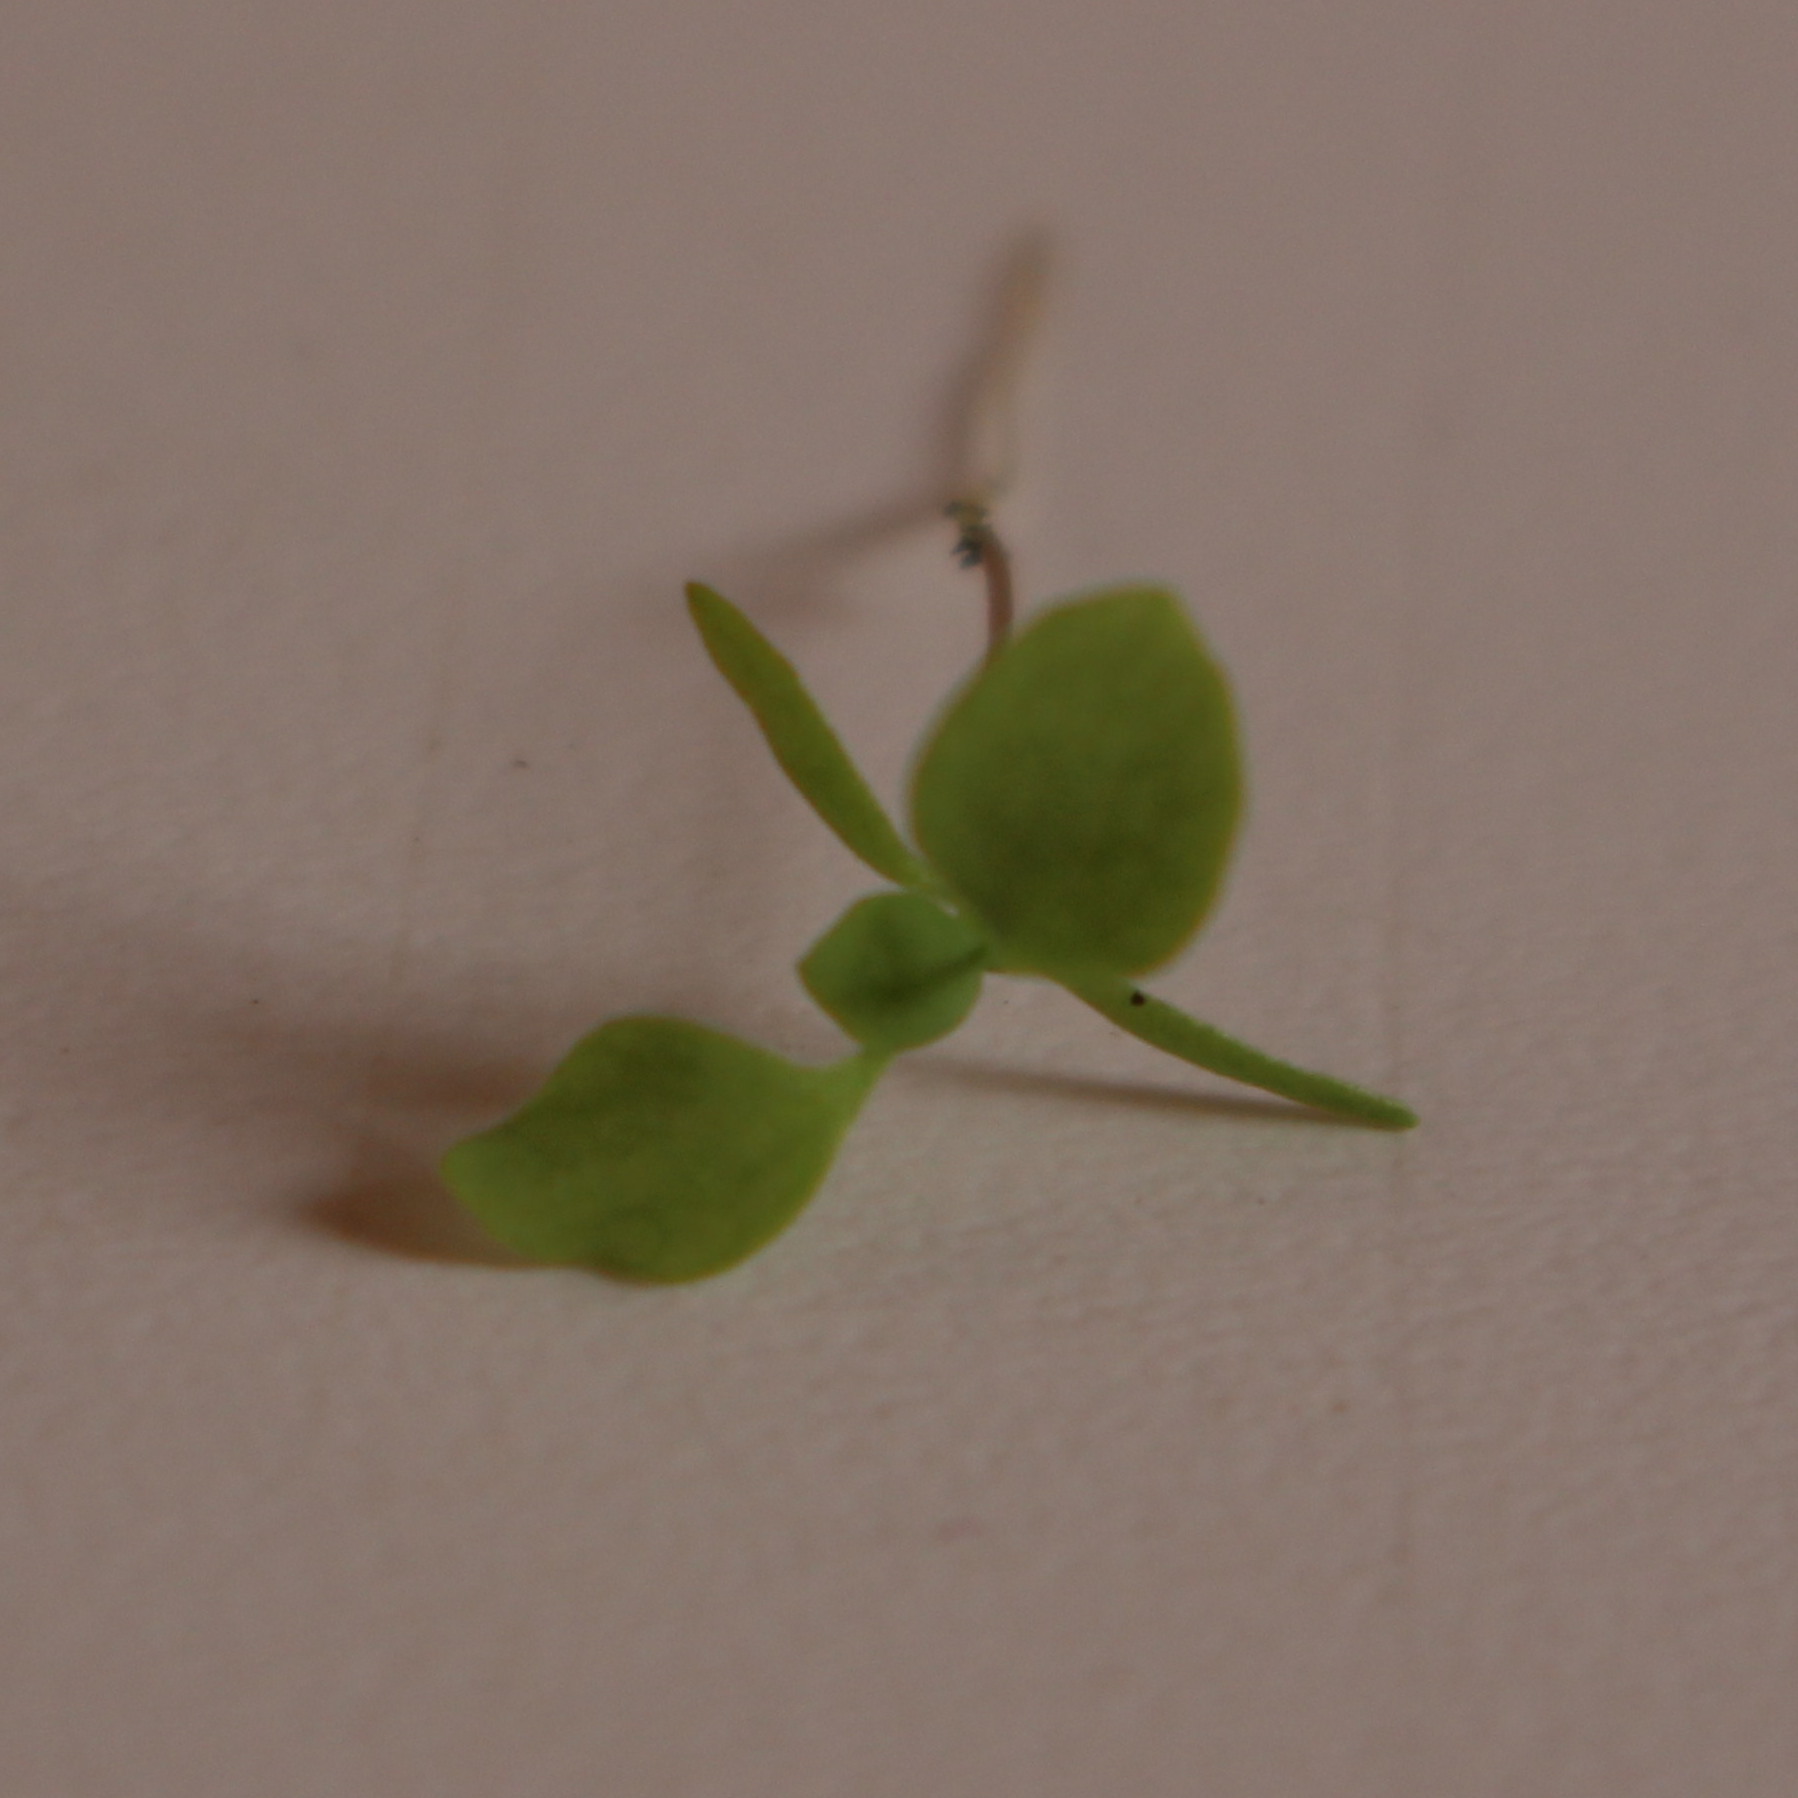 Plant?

Papaver rhoeas
